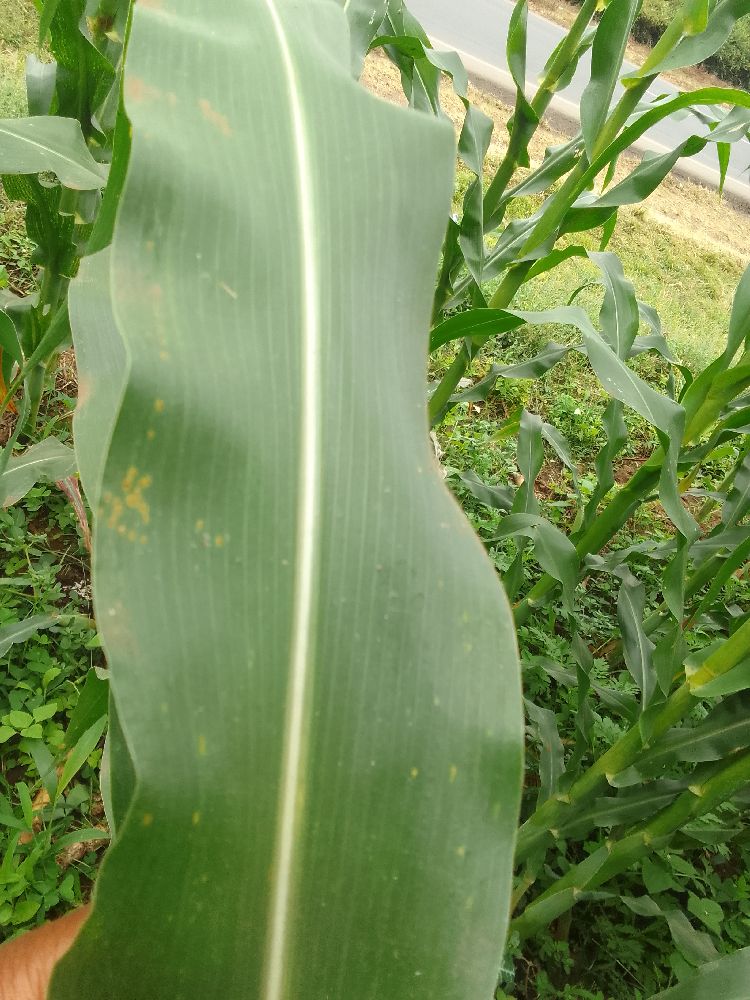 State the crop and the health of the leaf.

maize, healthy
